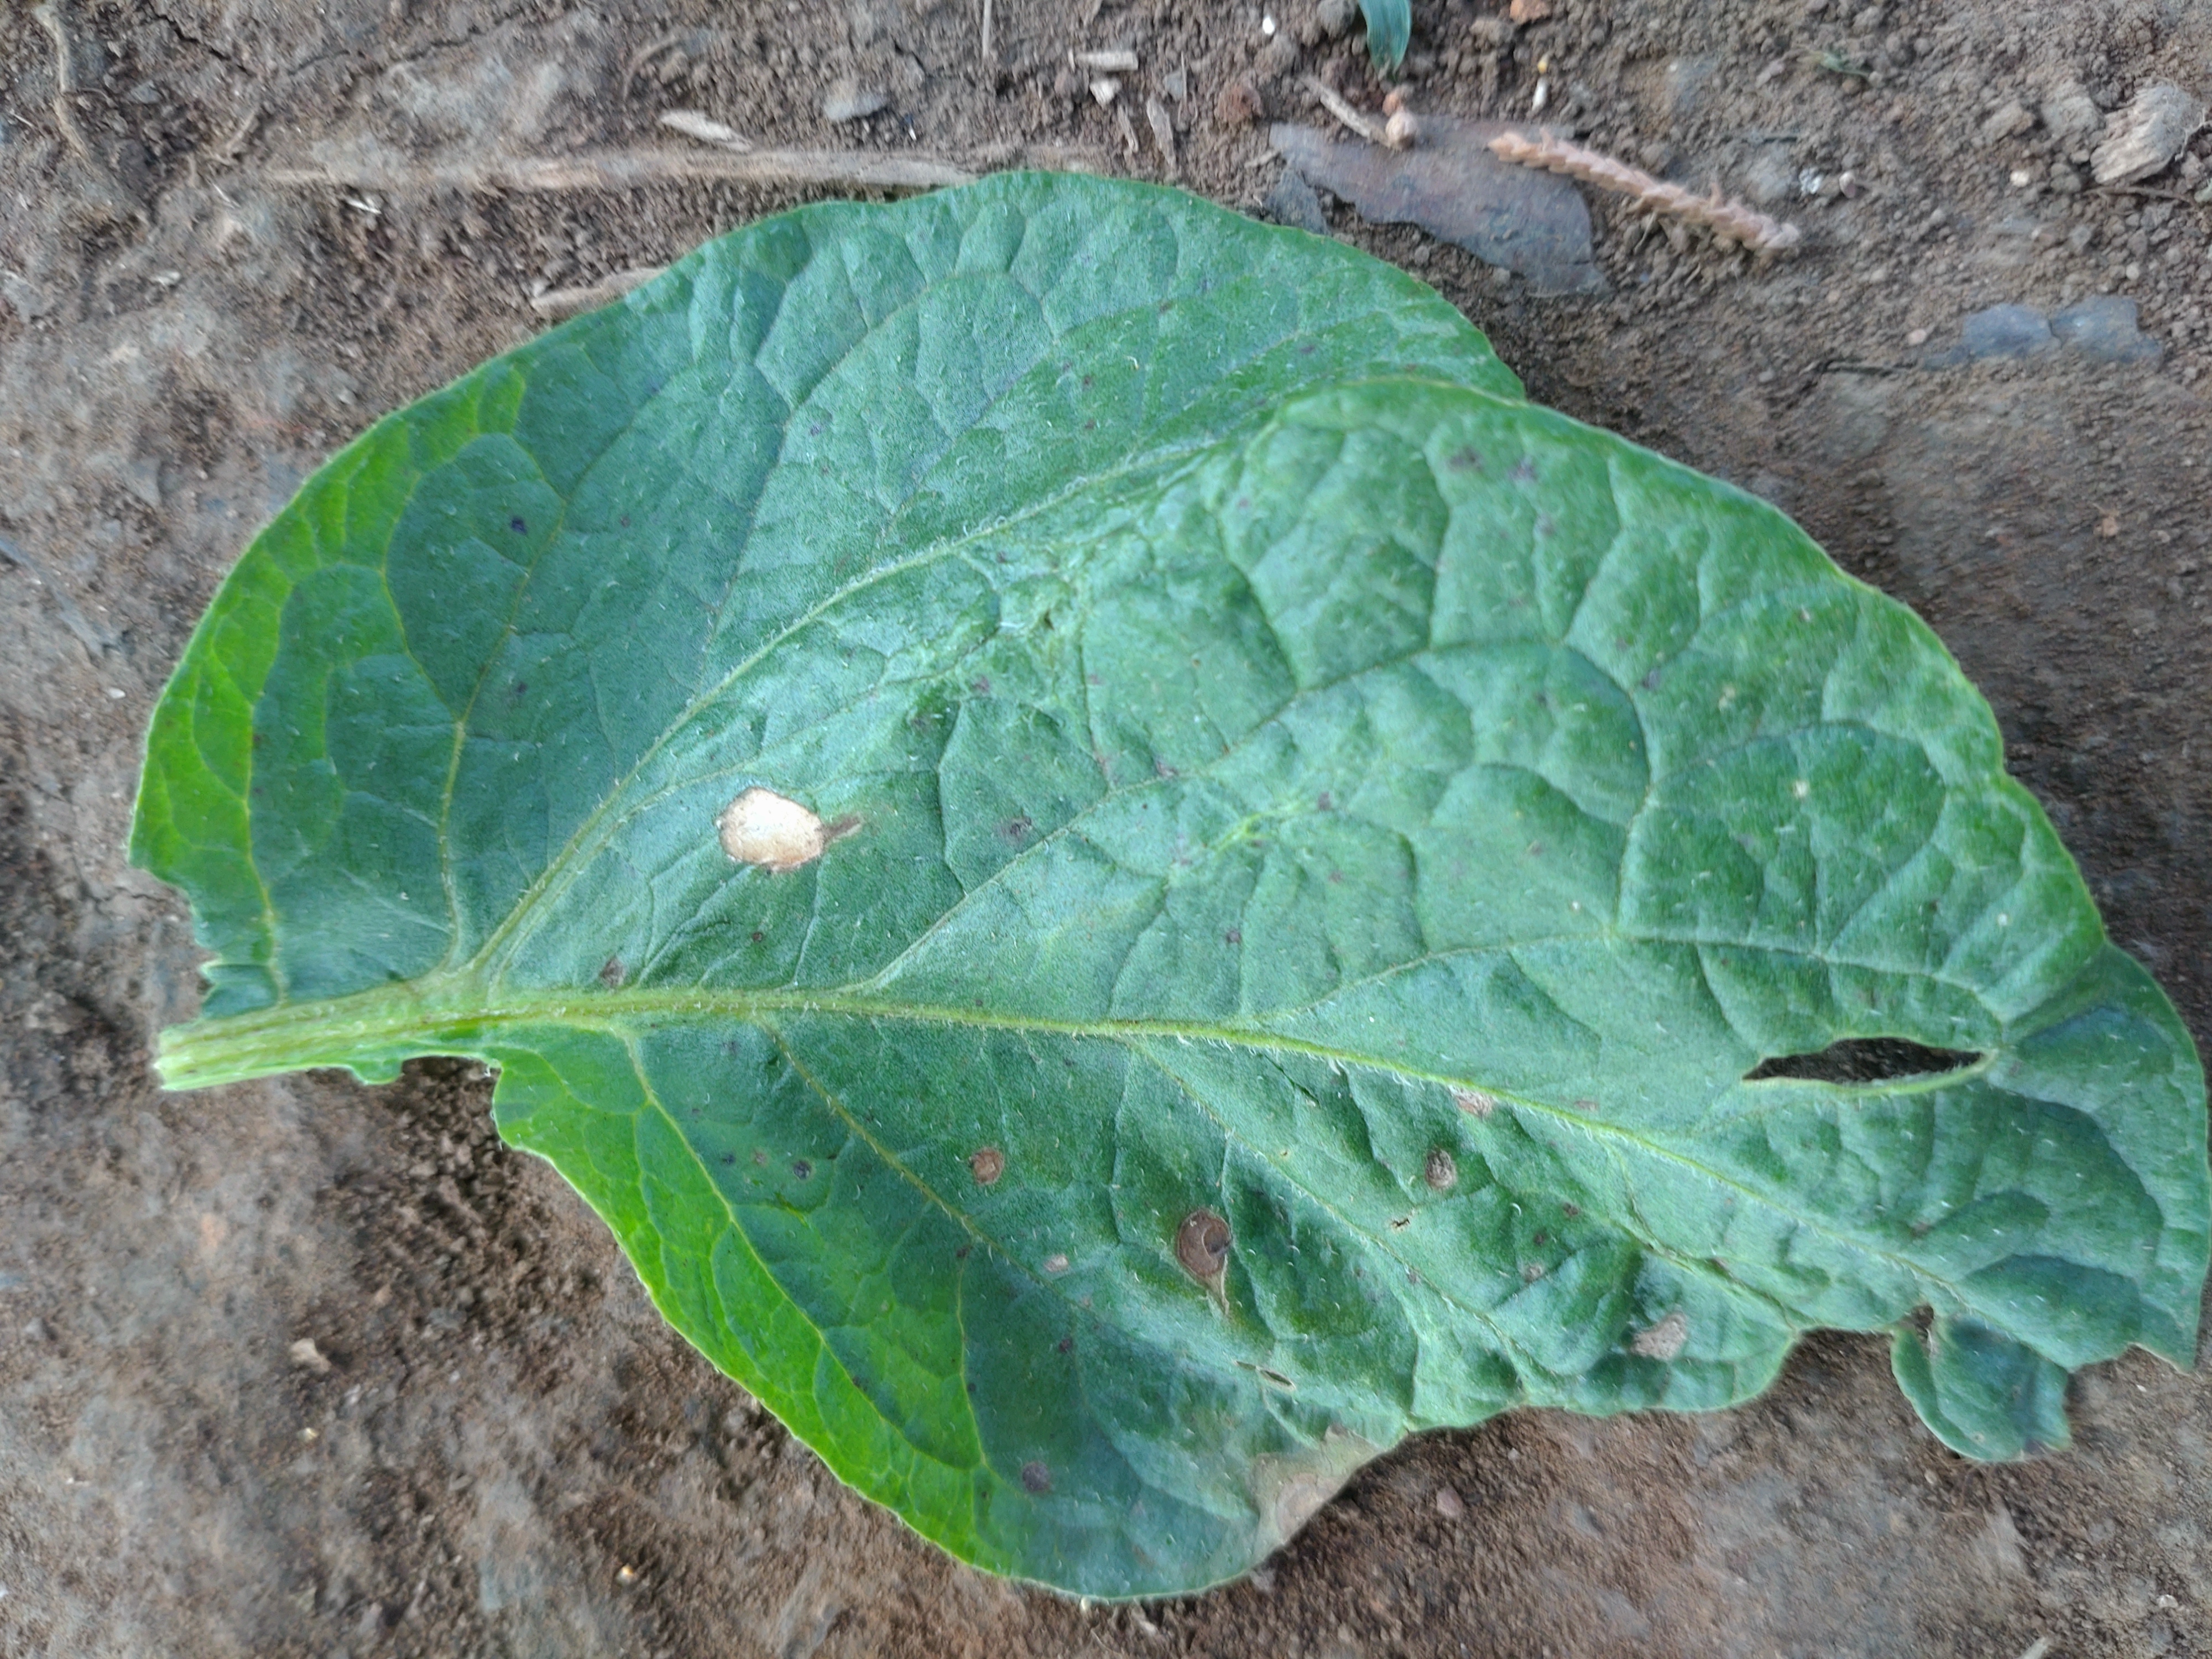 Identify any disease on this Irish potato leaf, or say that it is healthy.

early blight
